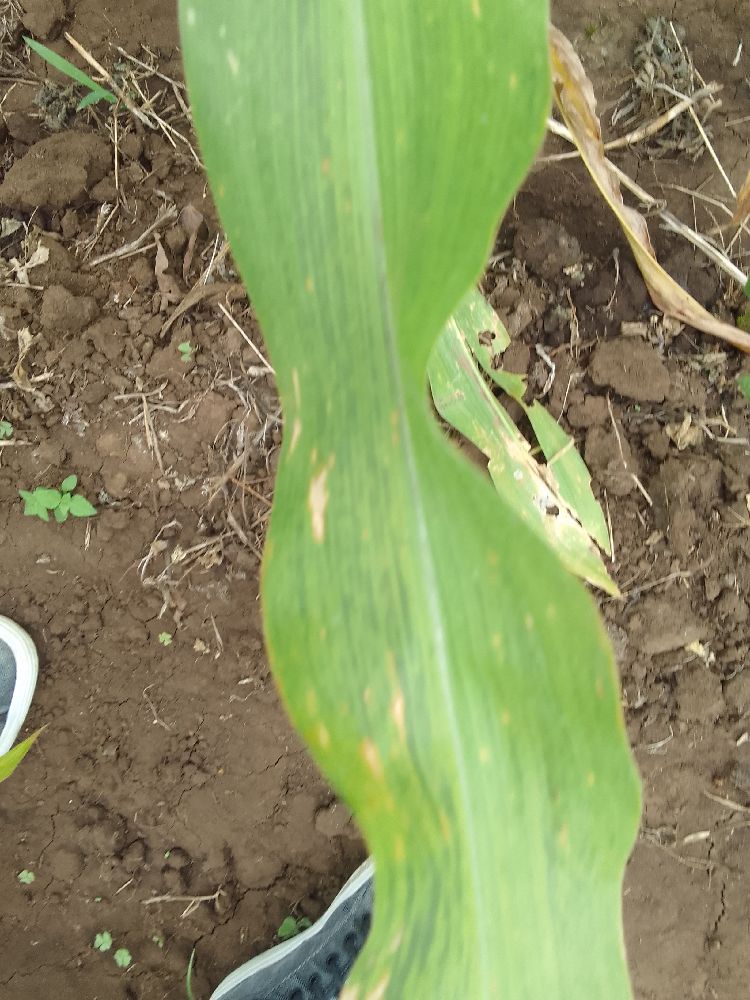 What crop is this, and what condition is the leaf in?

maize, maize lethal necrosis
